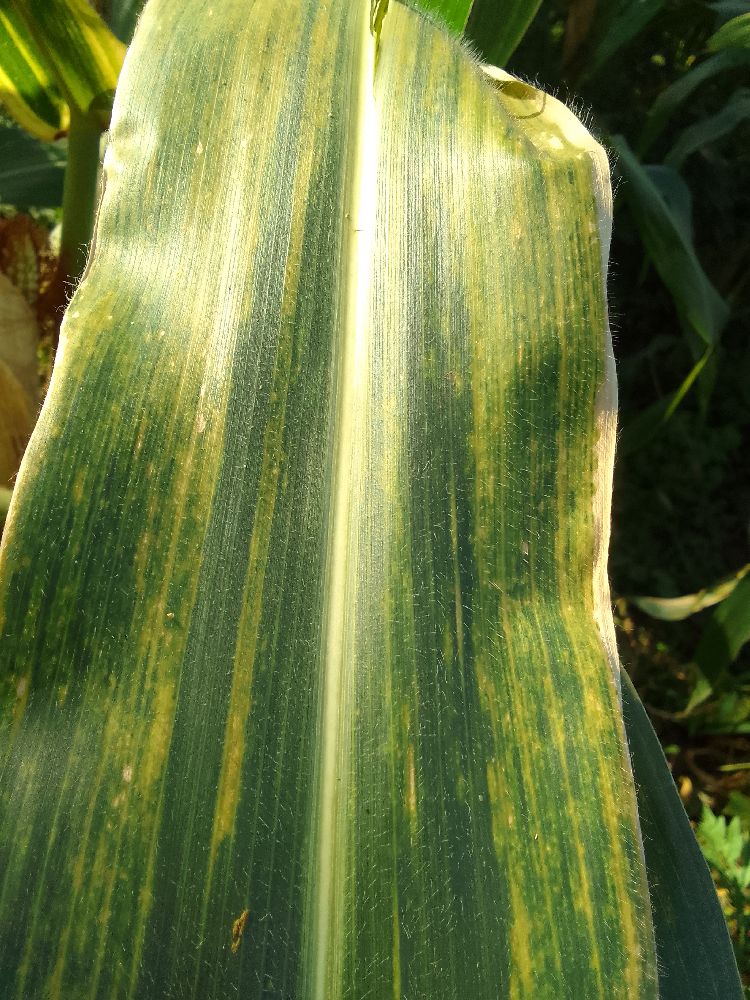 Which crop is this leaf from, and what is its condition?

maize, maize lethal necrosis
